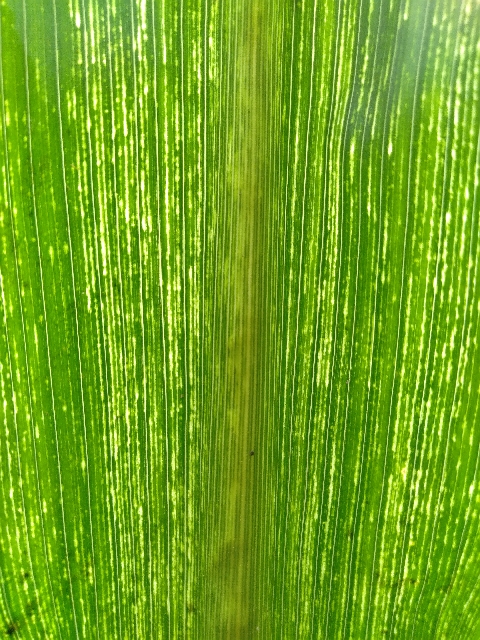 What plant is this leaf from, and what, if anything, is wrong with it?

maize, maize streak virus
